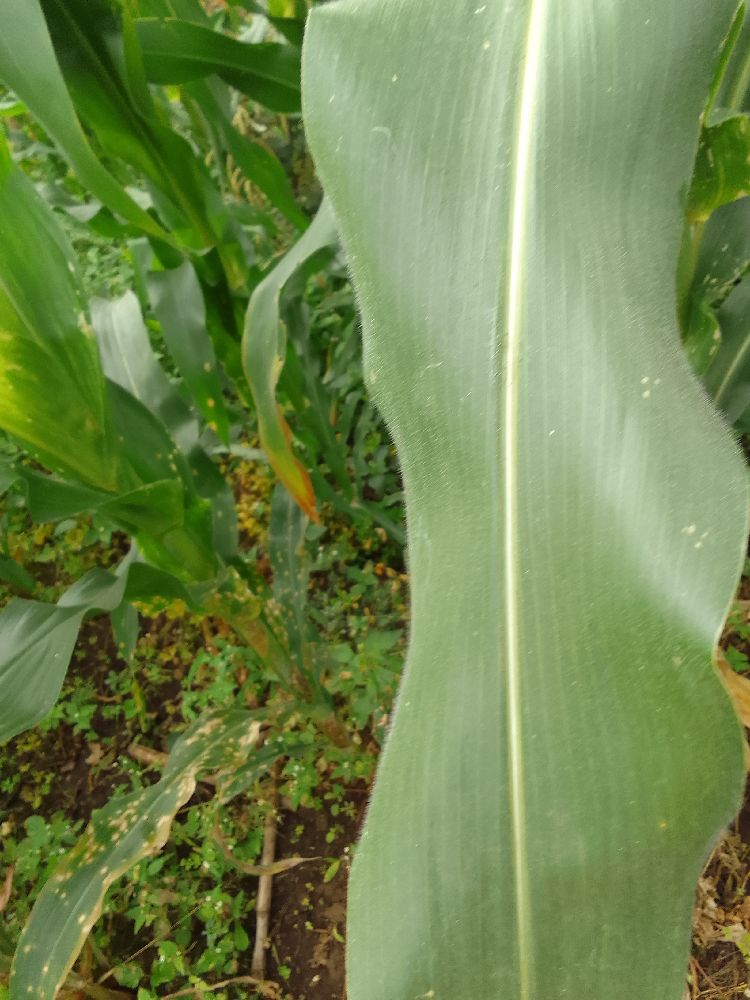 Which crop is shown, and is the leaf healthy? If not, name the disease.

maize, healthy
